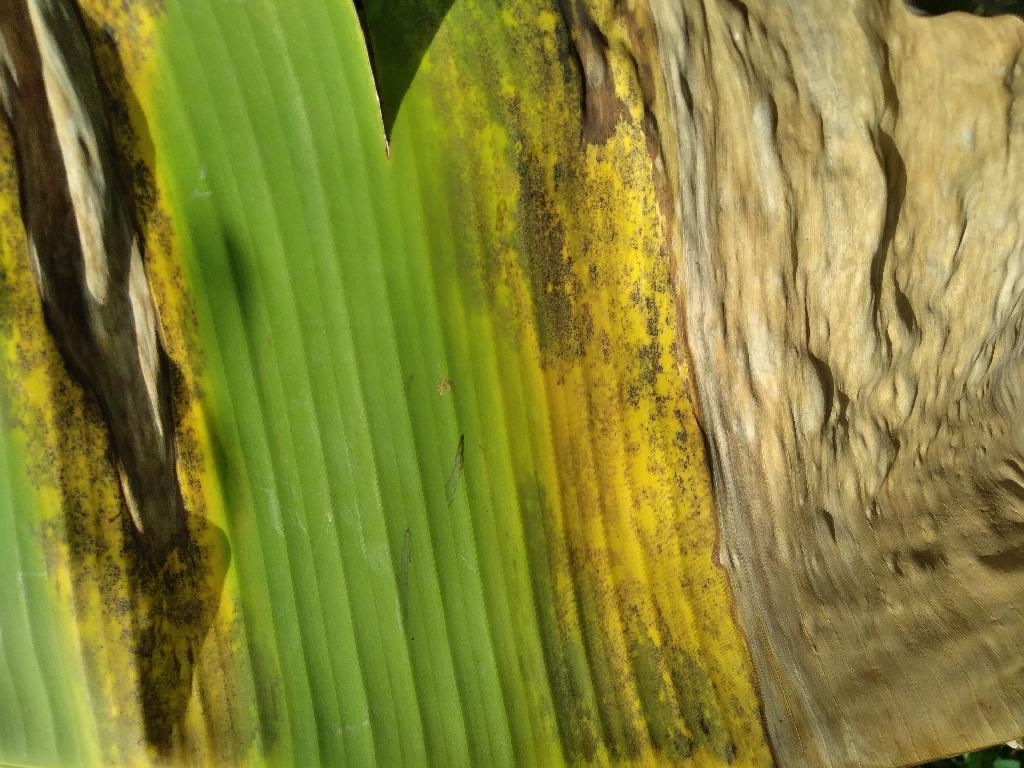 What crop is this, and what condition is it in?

banana, black sigatoka
